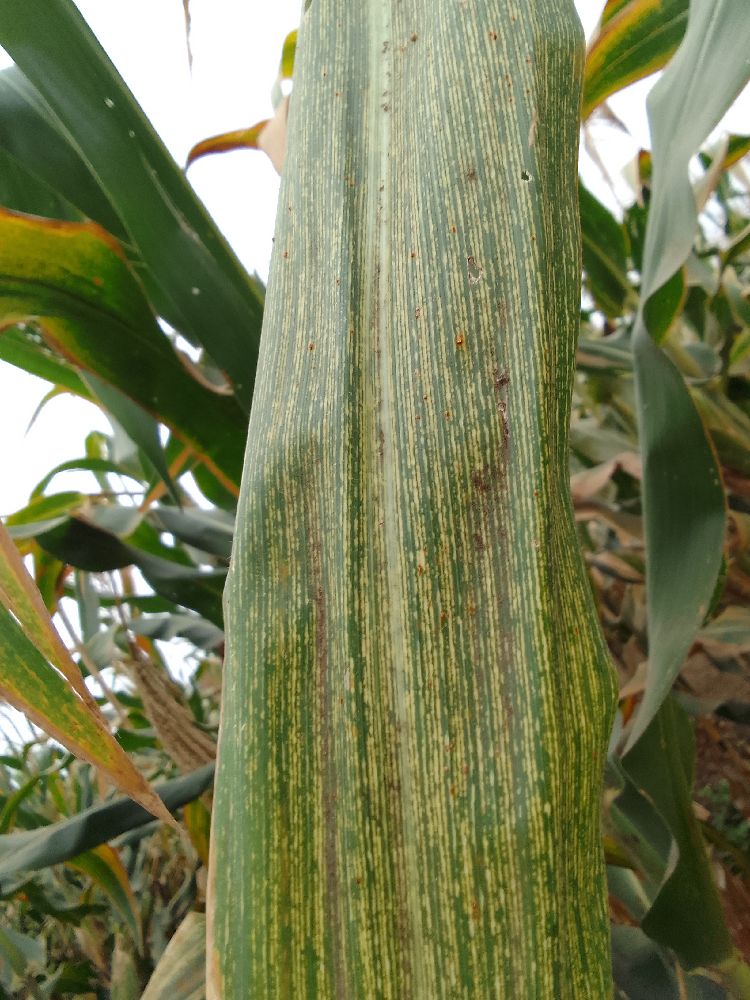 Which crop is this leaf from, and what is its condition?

maize, maize streak virus
